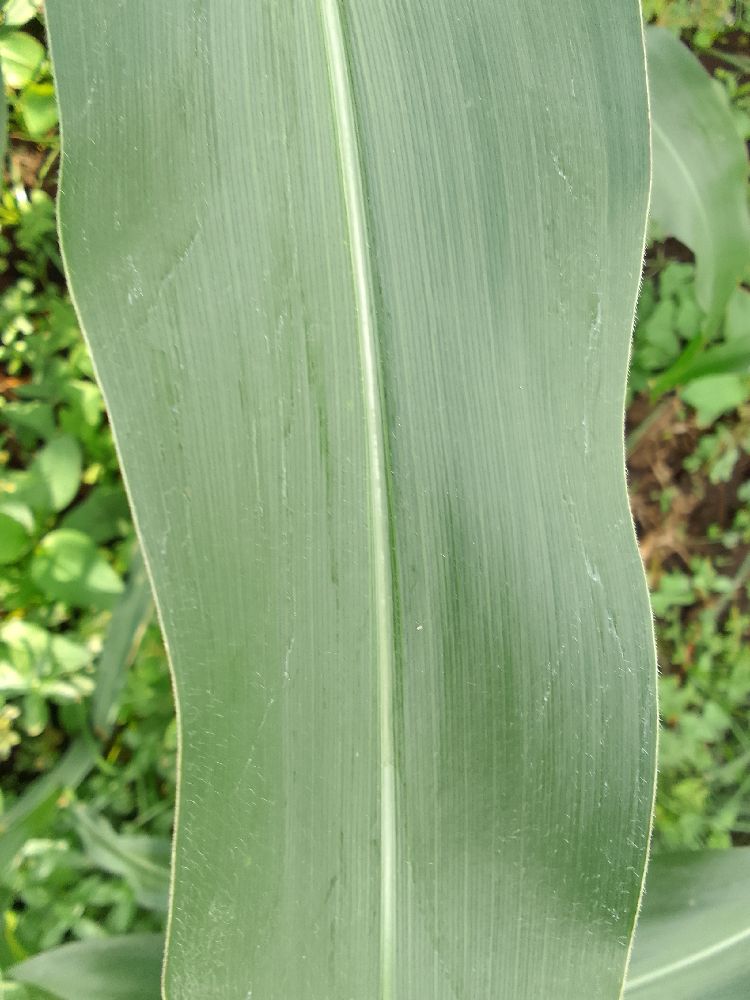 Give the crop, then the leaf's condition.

maize, healthy
